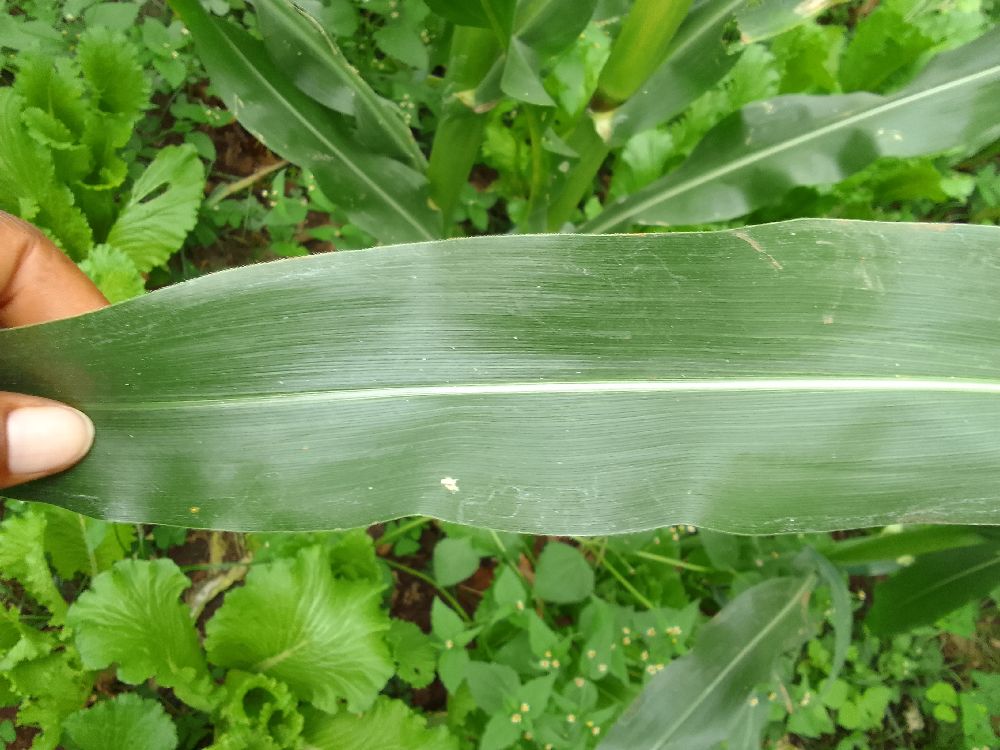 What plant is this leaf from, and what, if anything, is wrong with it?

maize, healthy
